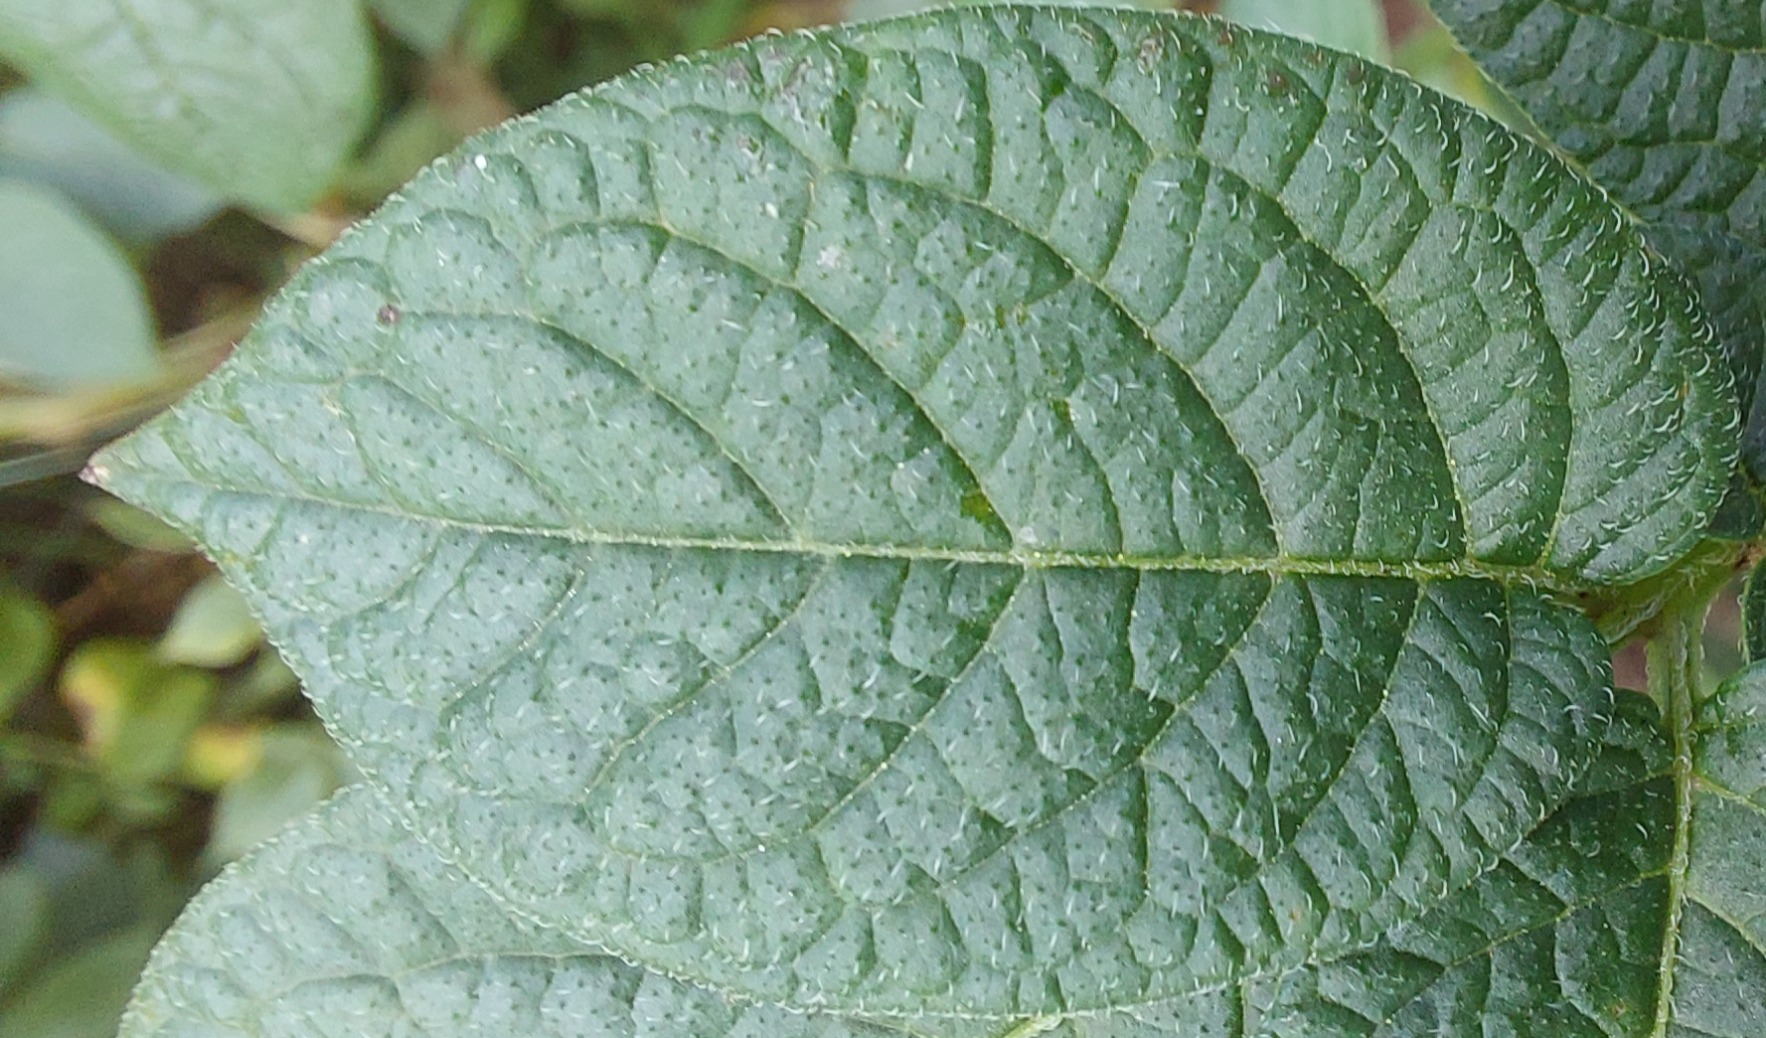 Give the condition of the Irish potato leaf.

healthy
